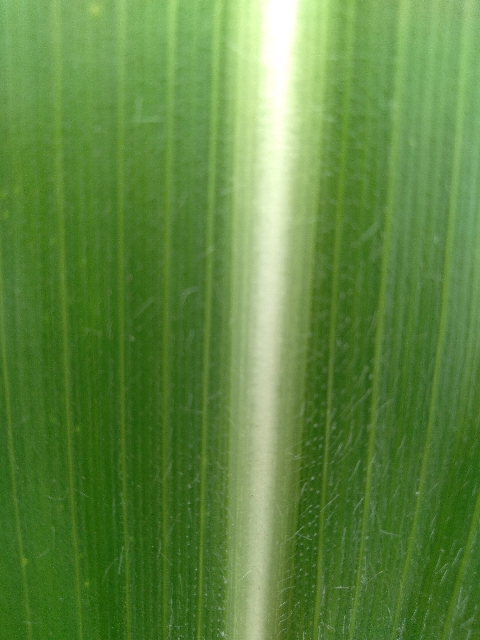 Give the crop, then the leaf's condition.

maize, healthy
